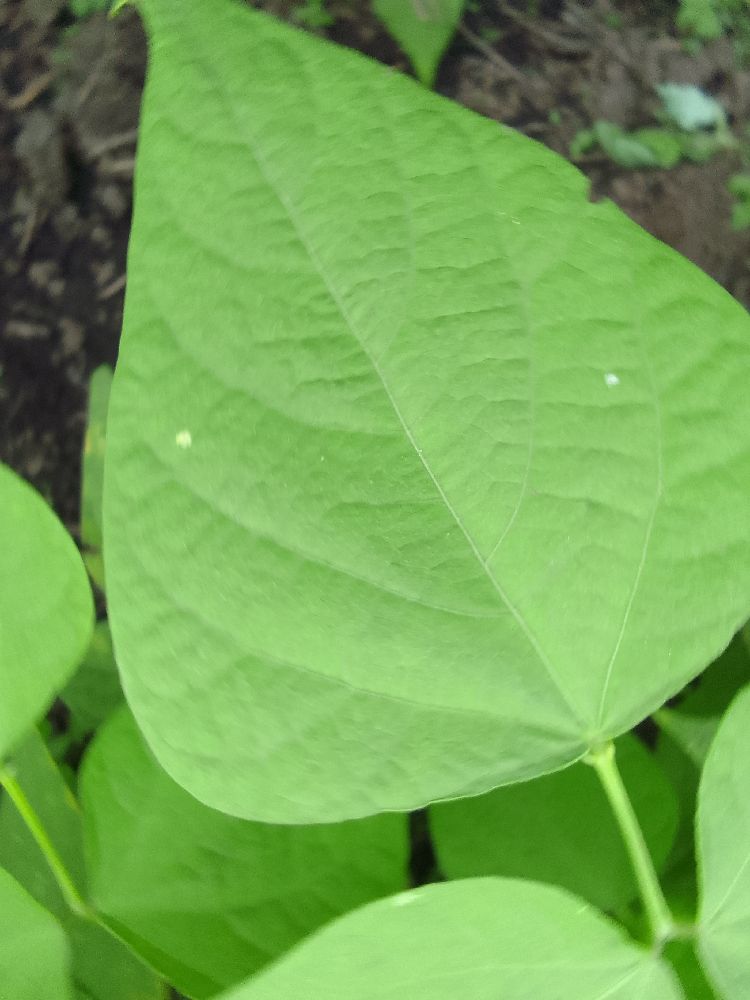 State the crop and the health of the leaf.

common bean, healthy
